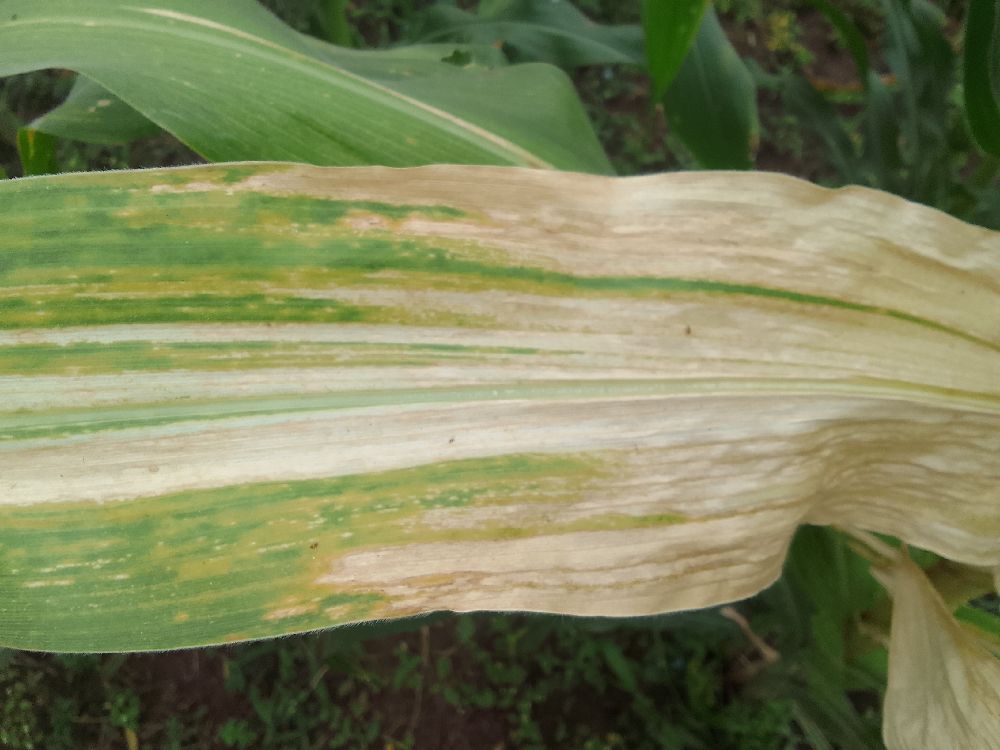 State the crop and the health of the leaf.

maize, maize lethal necrosis
